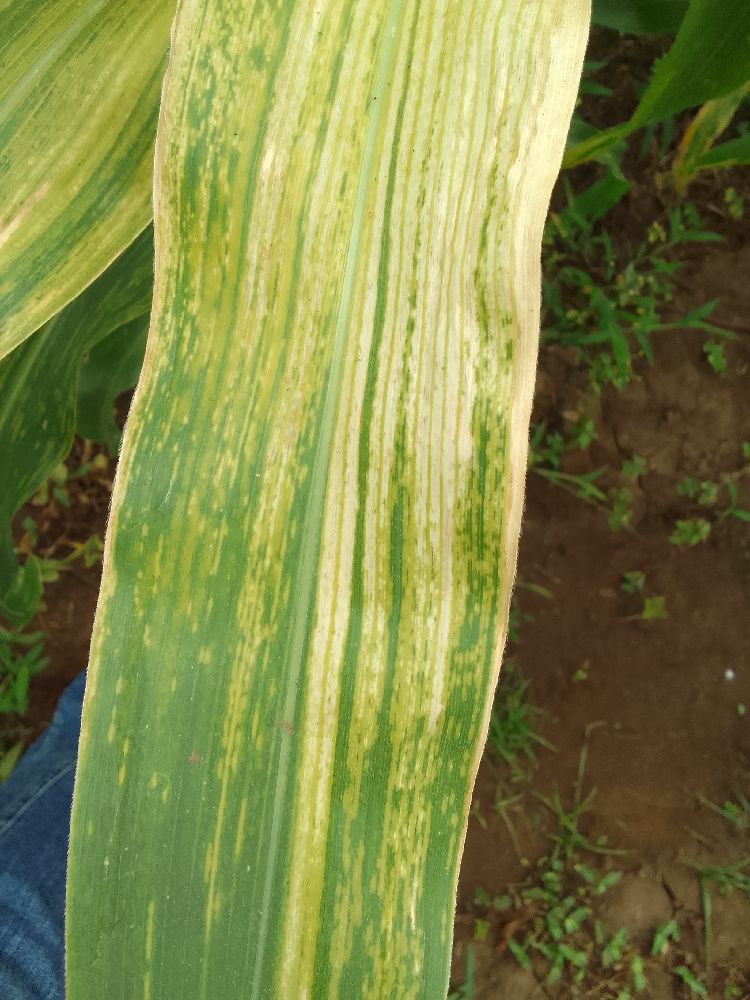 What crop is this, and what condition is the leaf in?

maize, maize lethal necrosis
